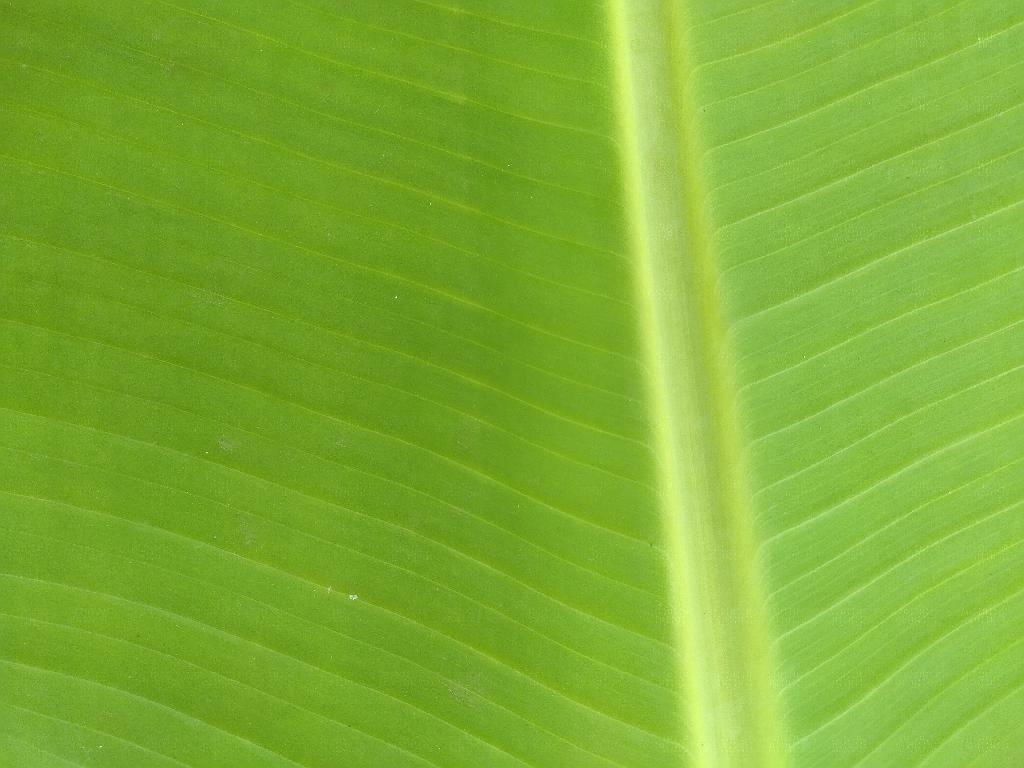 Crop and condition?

banana, healthy
